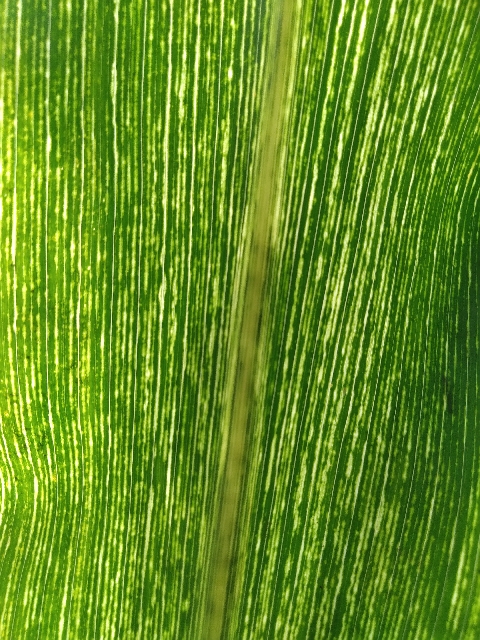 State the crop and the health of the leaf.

maize, maize streak virus
